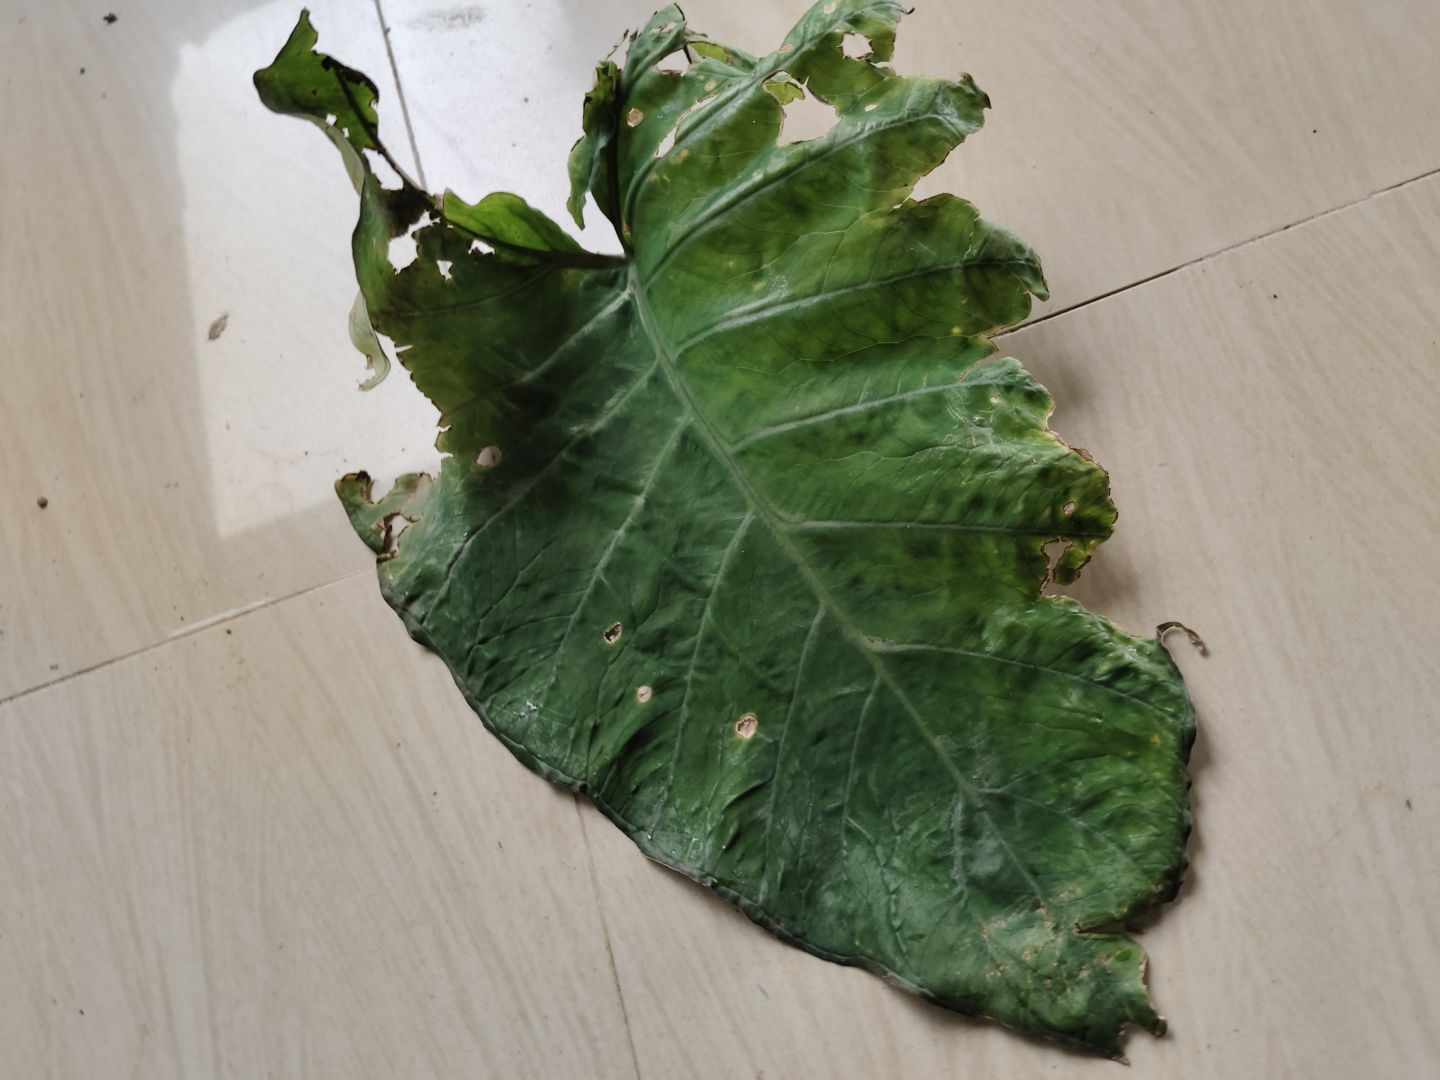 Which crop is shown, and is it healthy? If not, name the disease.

taro, leaf blight
